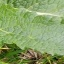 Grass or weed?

structured weed
